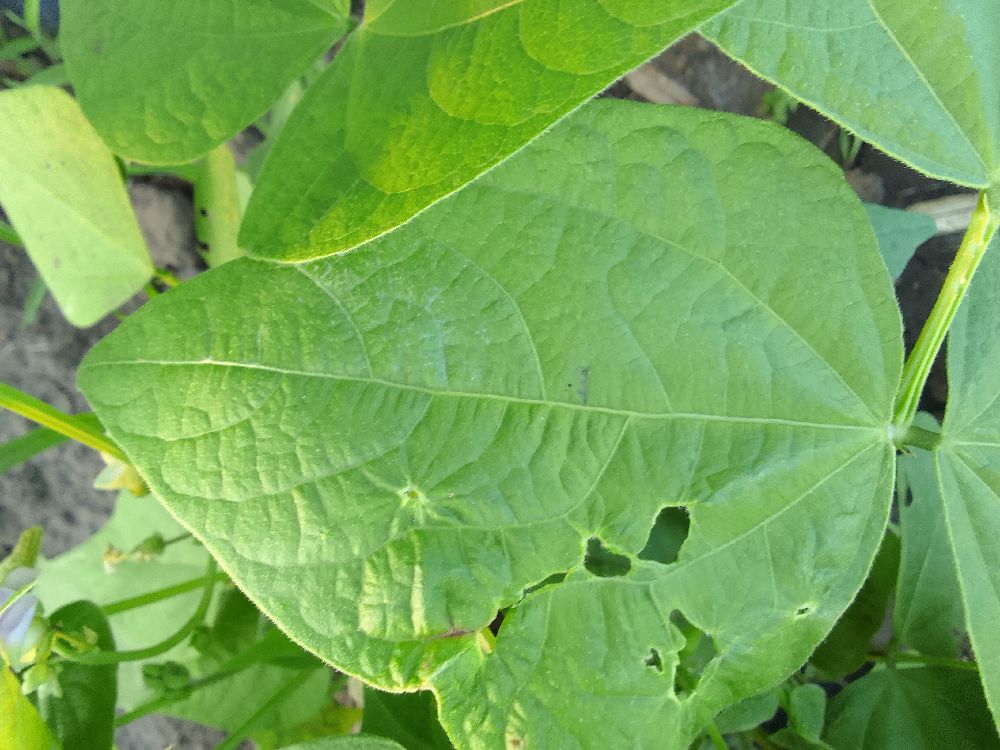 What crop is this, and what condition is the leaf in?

common bean, healthy
